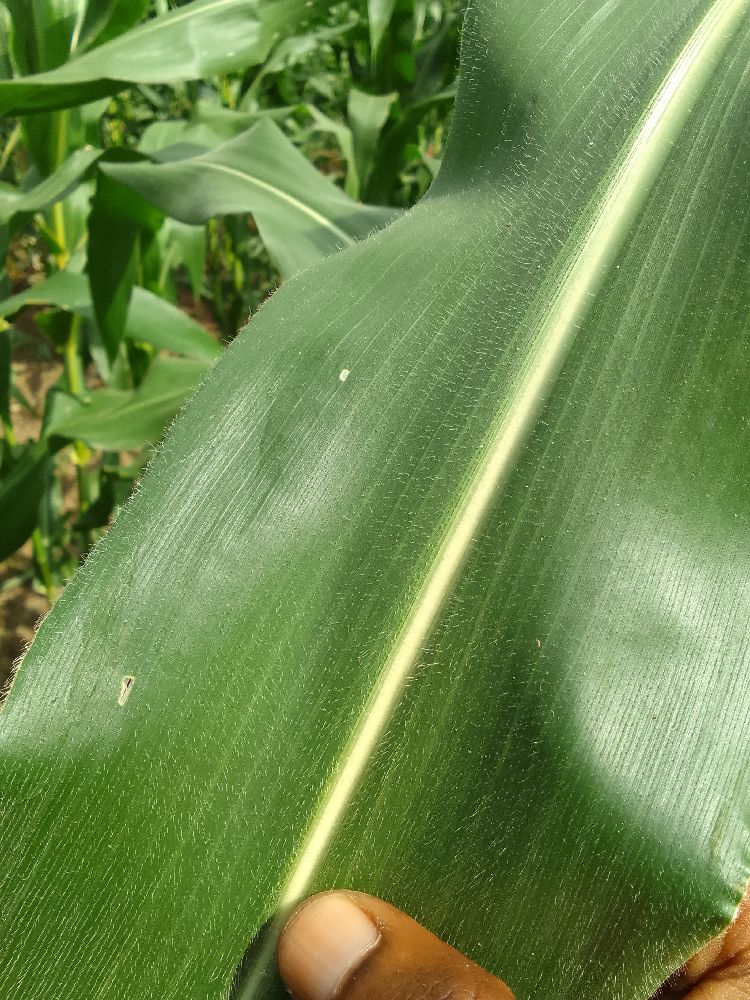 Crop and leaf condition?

maize, healthy
